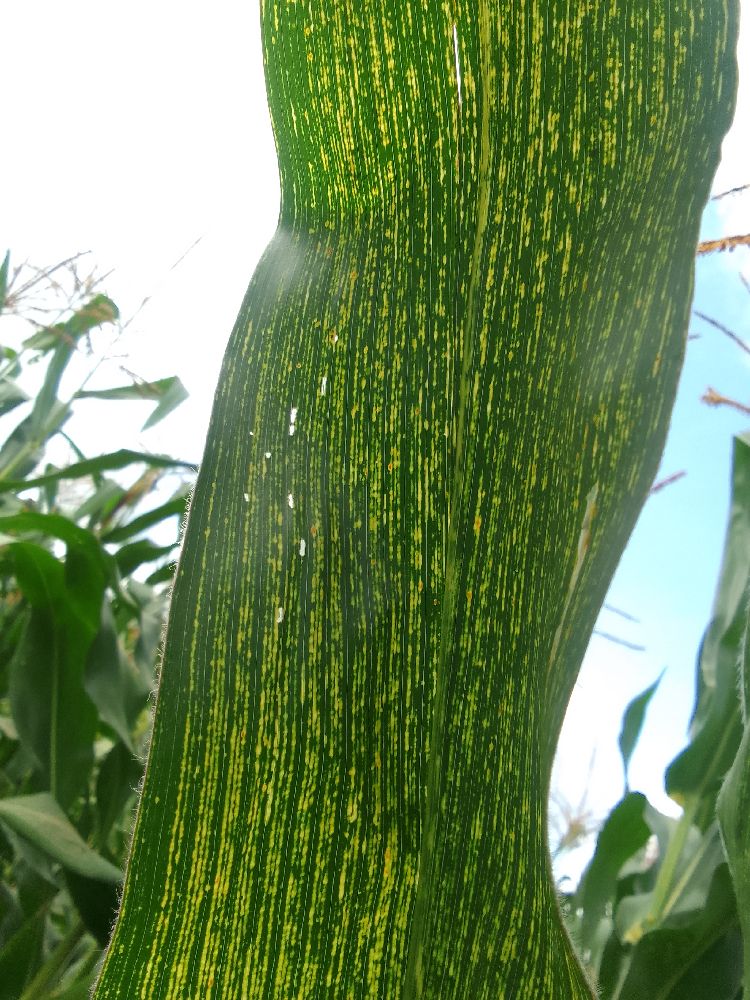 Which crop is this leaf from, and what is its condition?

maize, maize streak virus
